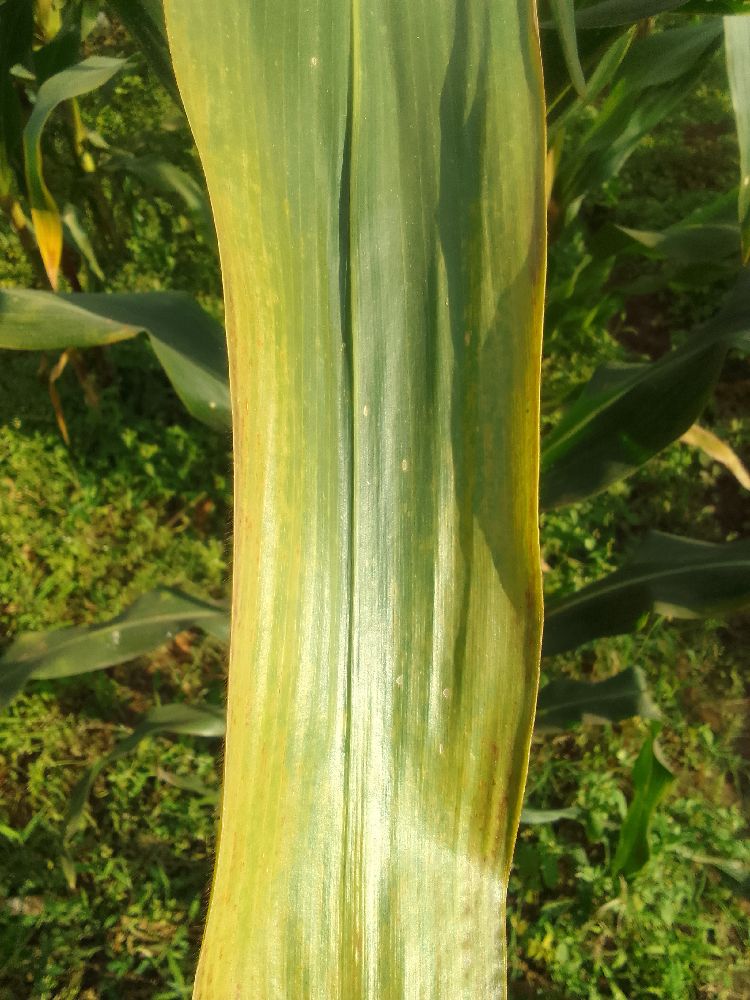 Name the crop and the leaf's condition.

maize, maize lethal necrosis
